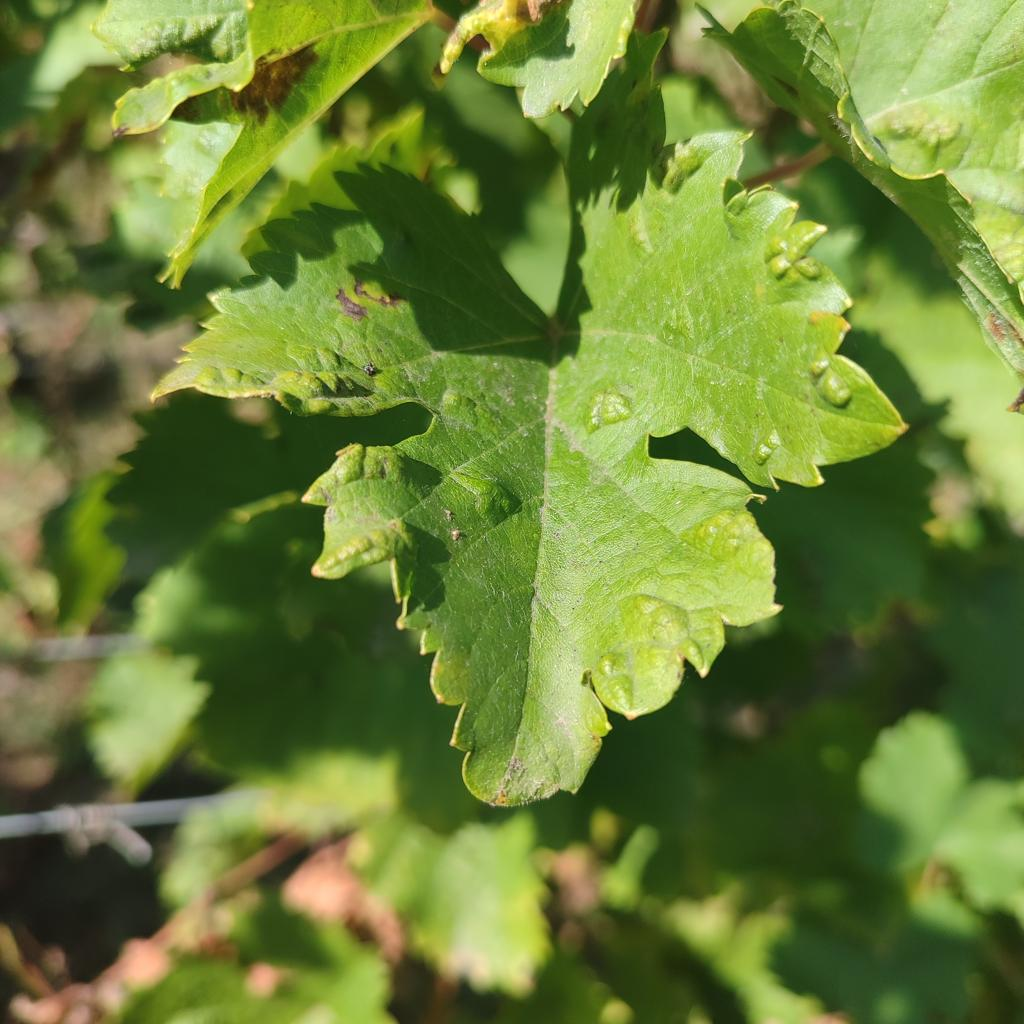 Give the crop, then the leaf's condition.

grapevine, erineum mite
